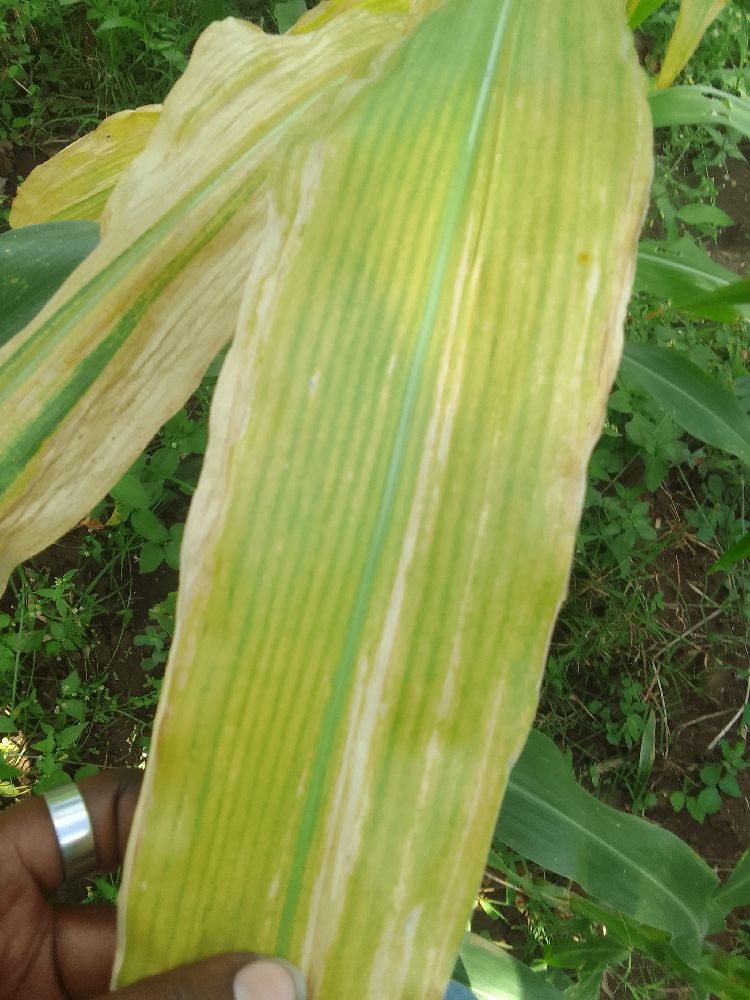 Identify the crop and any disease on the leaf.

maize, maize lethal necrosis
